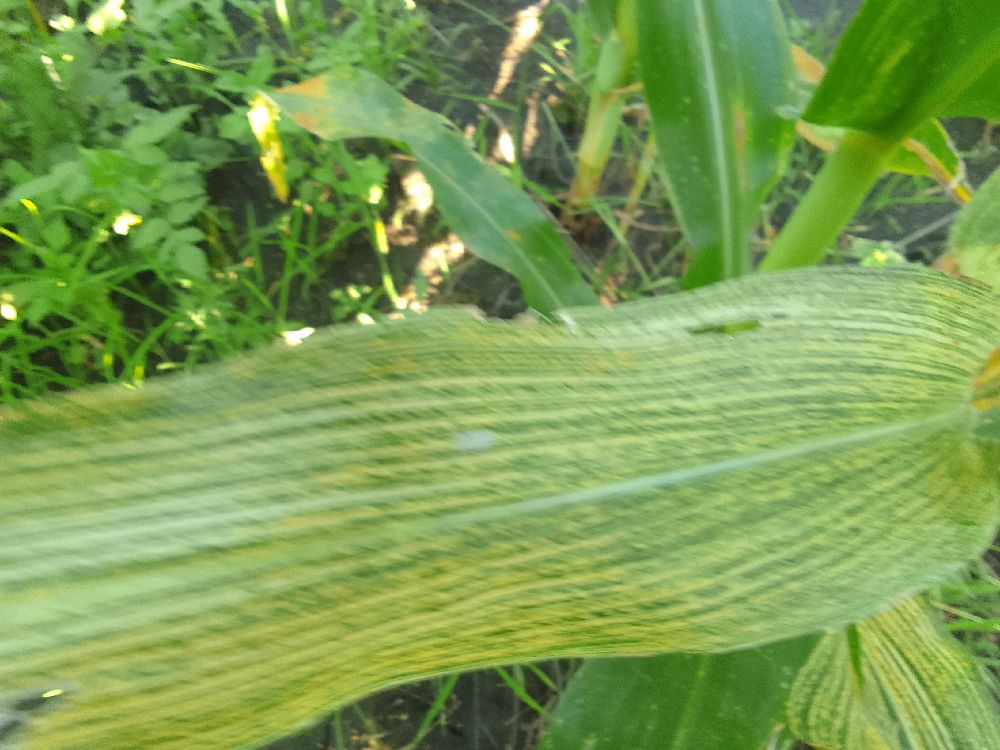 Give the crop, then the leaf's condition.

maize, maize streak virus
